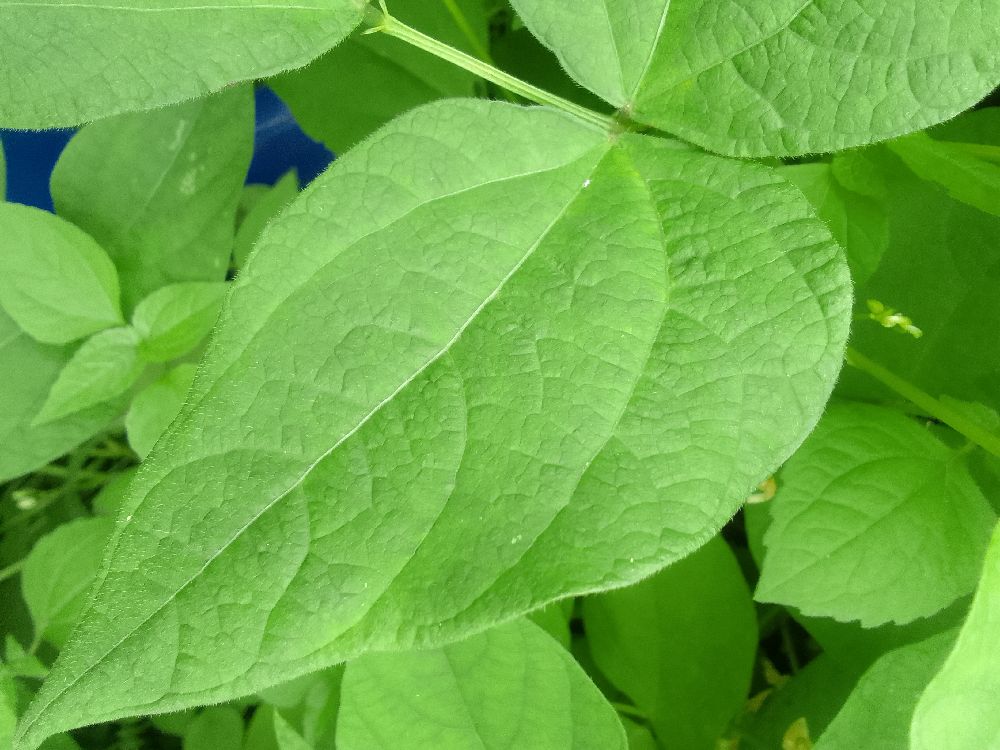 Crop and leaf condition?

common bean, healthy
